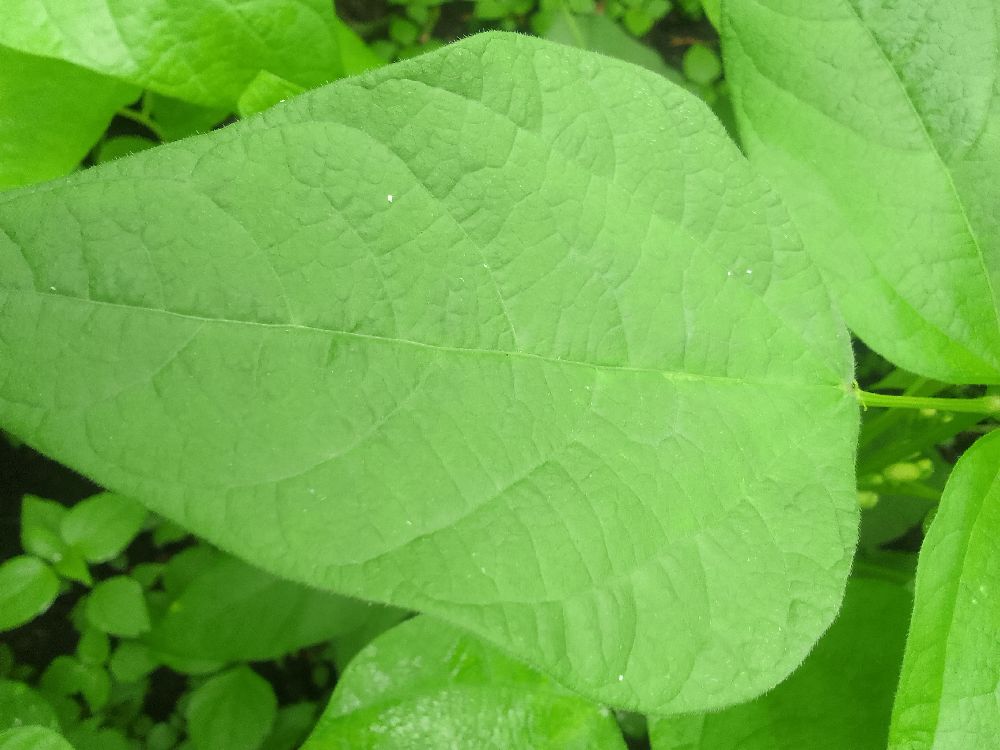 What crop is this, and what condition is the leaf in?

common bean, healthy
